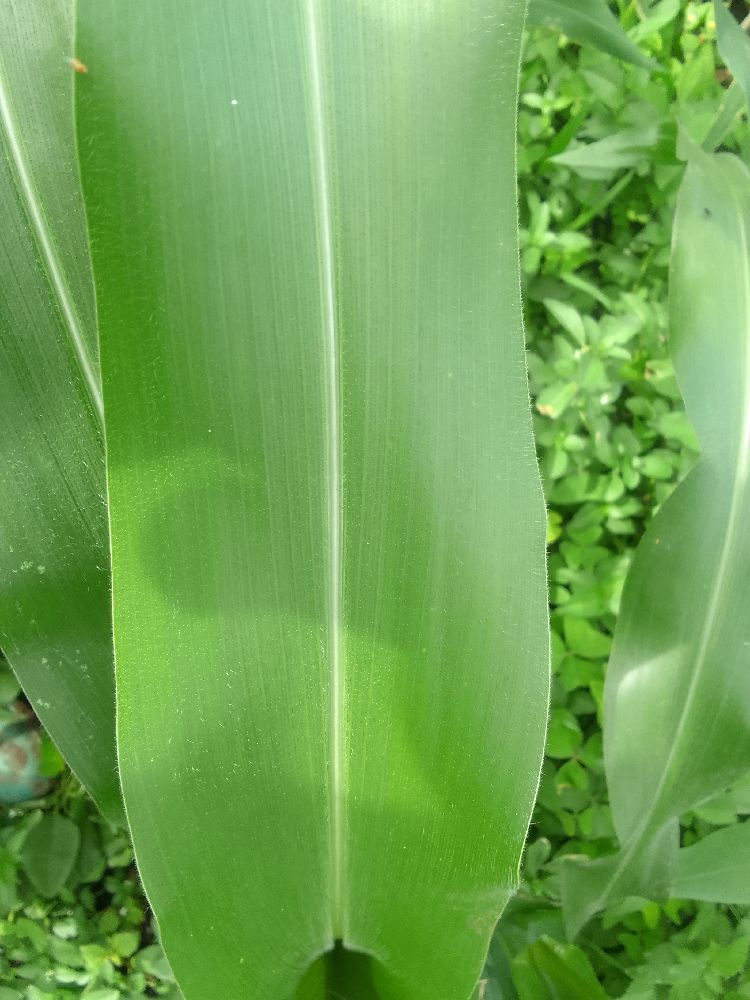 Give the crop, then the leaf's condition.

maize, healthy
